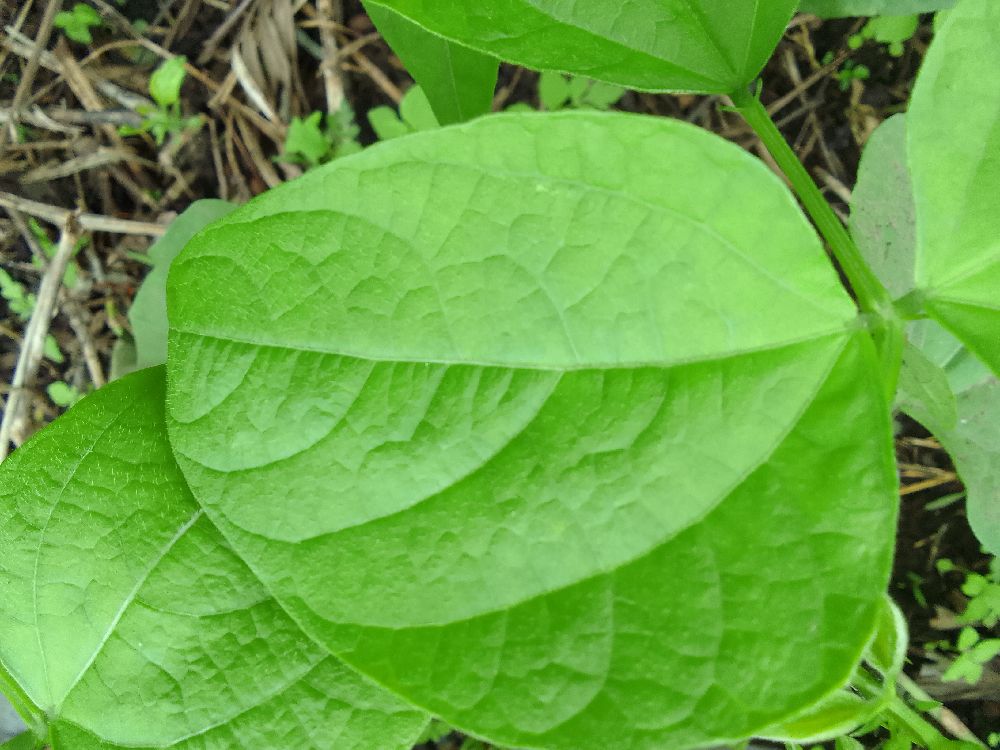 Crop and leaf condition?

common bean, healthy
